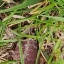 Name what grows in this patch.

grass
